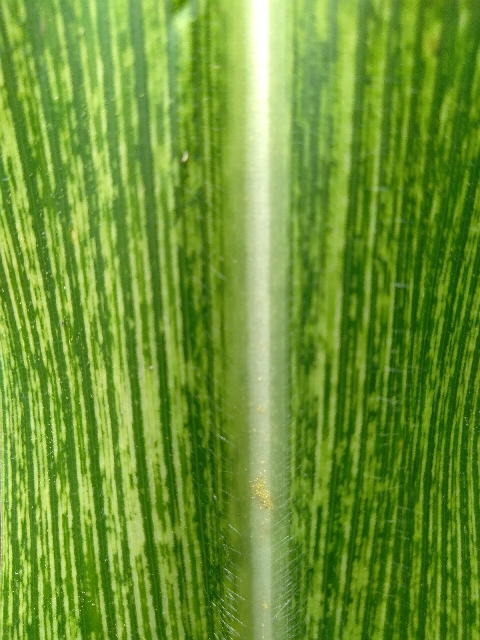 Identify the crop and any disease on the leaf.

maize, maize streak virus
